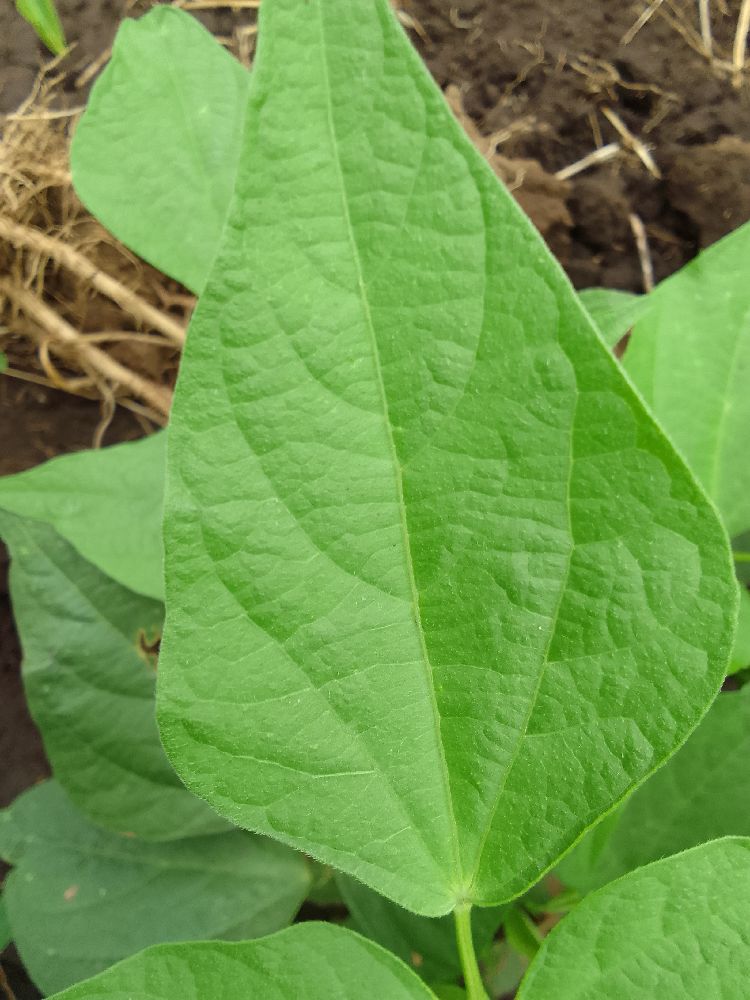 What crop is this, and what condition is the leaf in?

common bean, healthy
